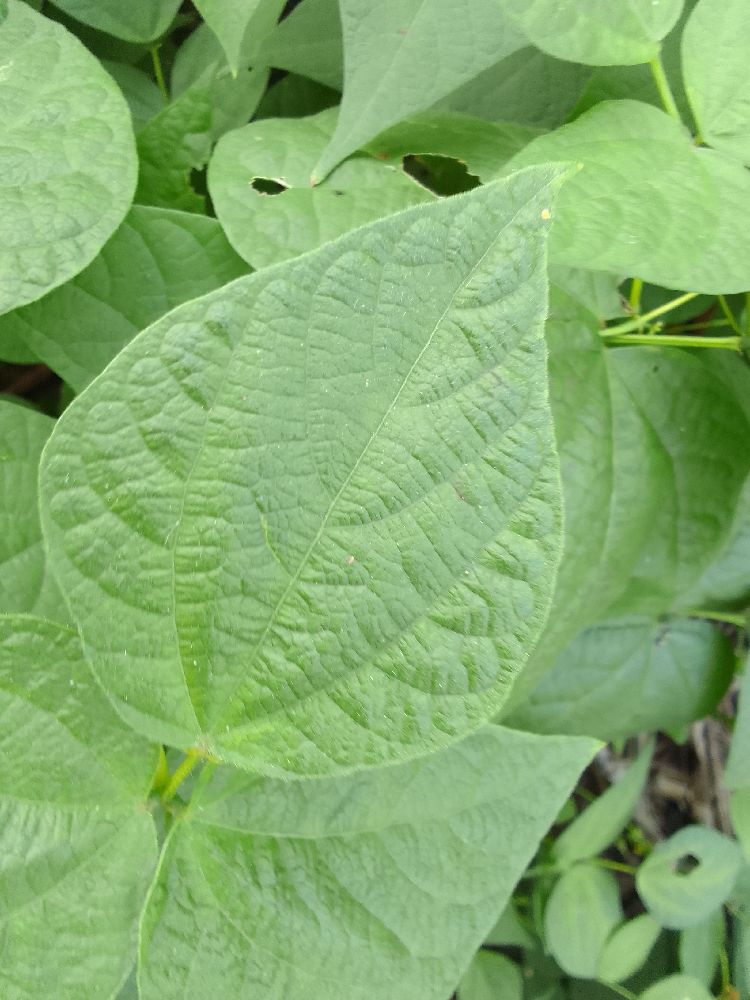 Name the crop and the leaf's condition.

common bean, healthy
